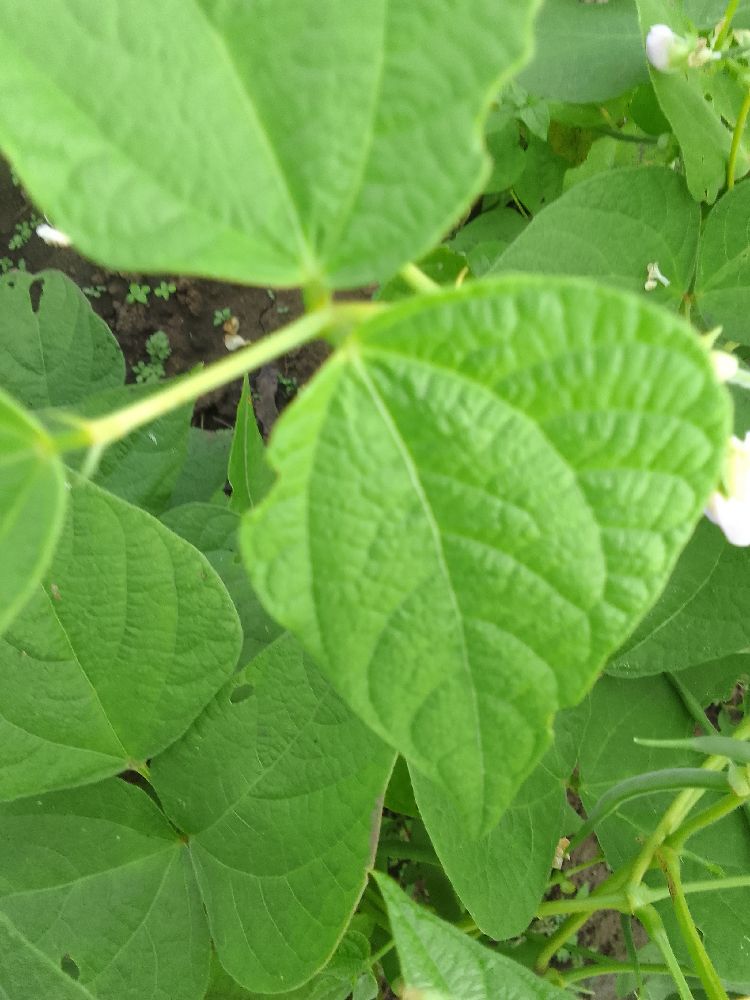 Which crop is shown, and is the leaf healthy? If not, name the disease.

common bean, healthy
